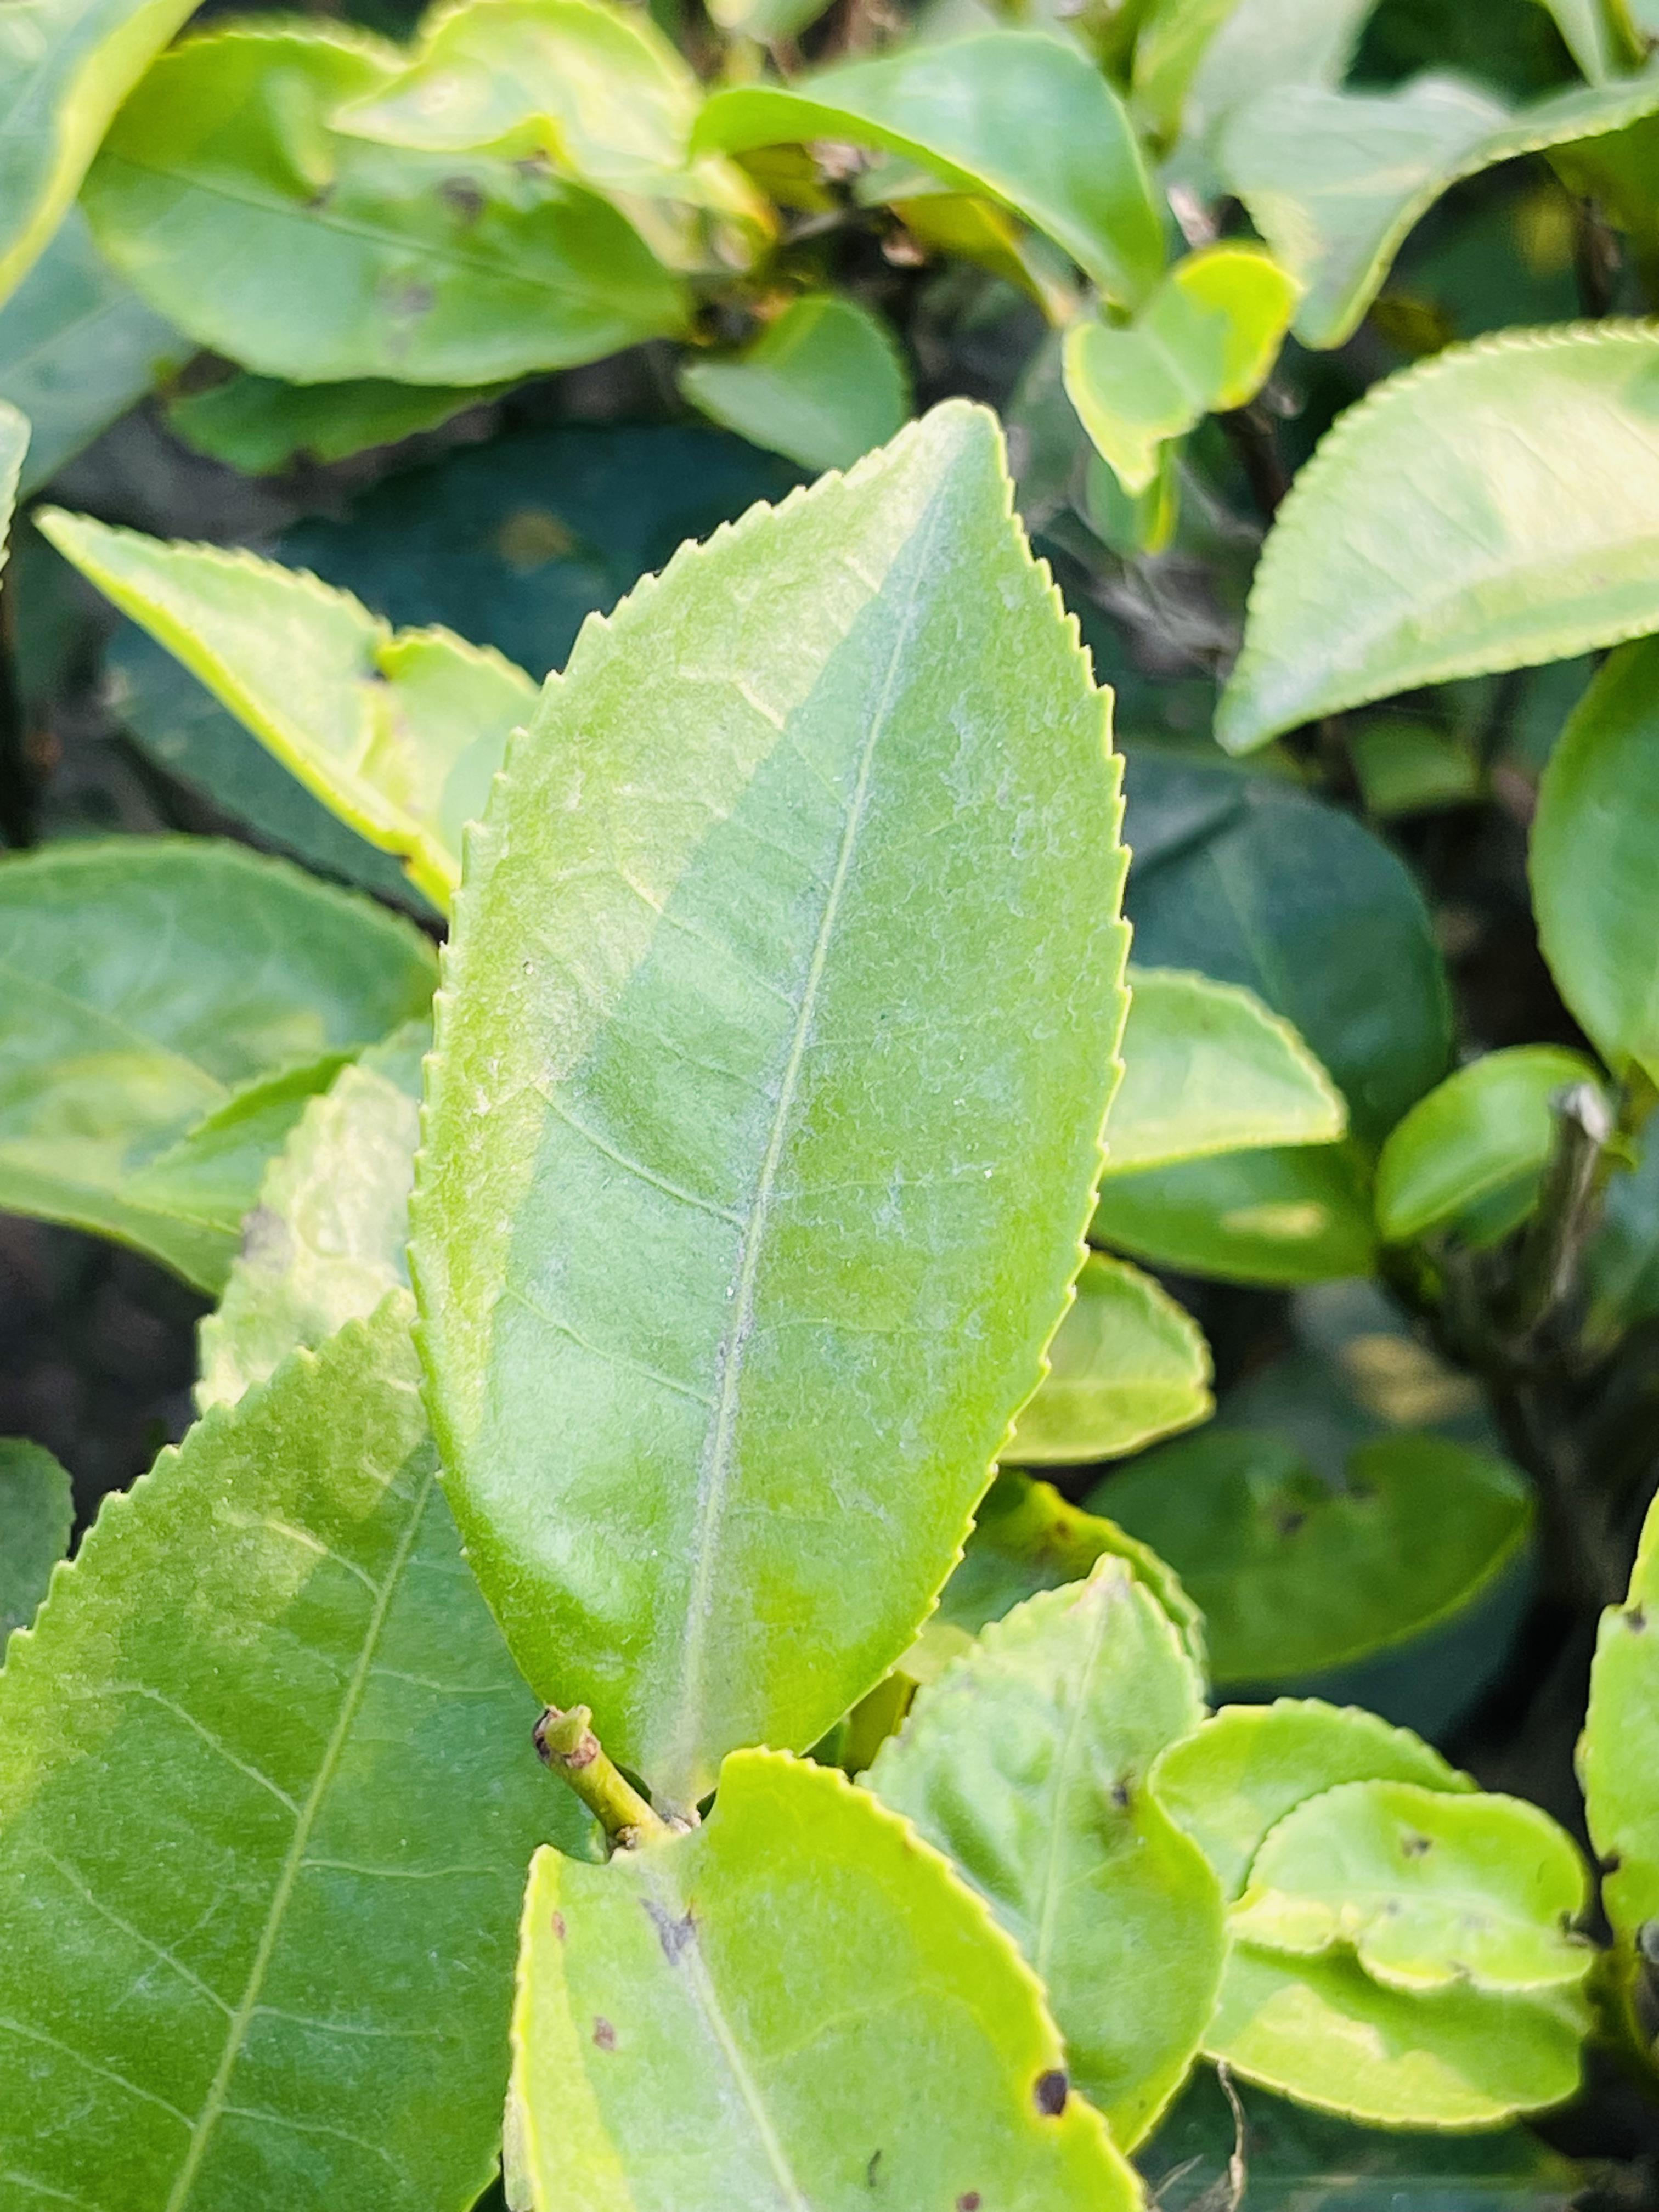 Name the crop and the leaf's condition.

tea, healthy leaf
